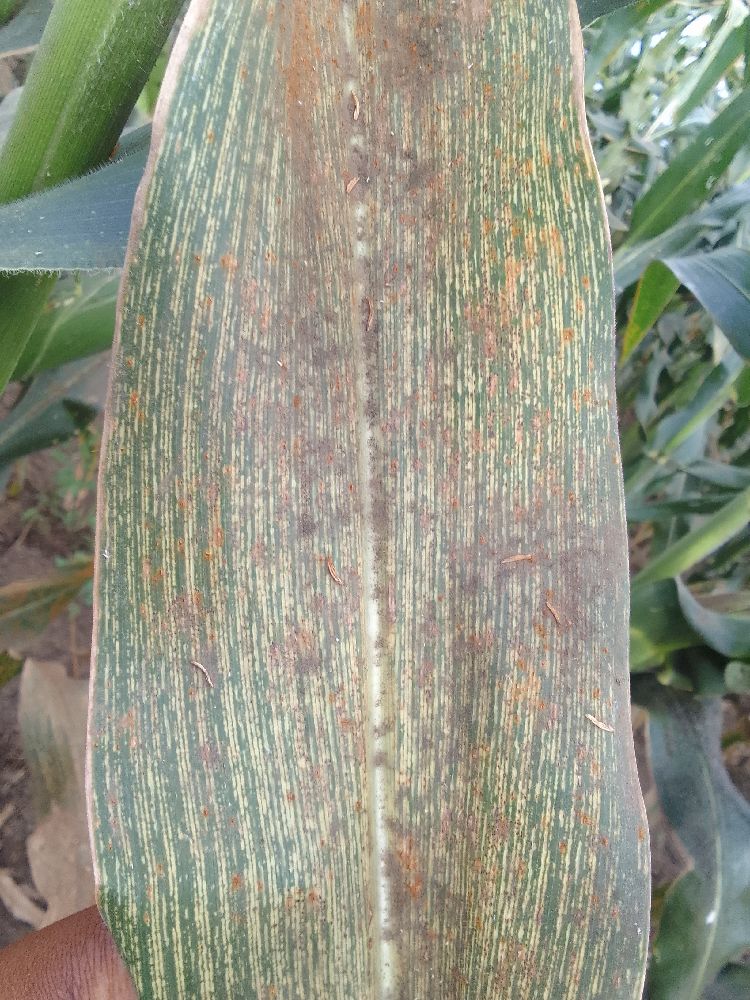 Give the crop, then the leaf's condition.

maize, maize streak virus
